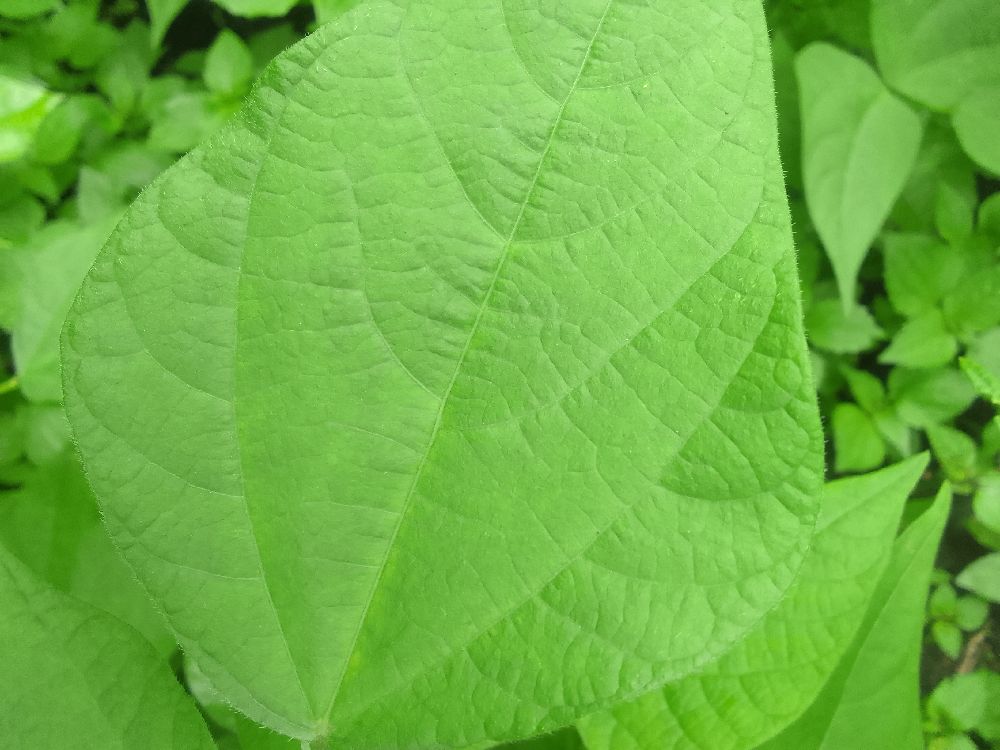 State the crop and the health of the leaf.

common bean, healthy
